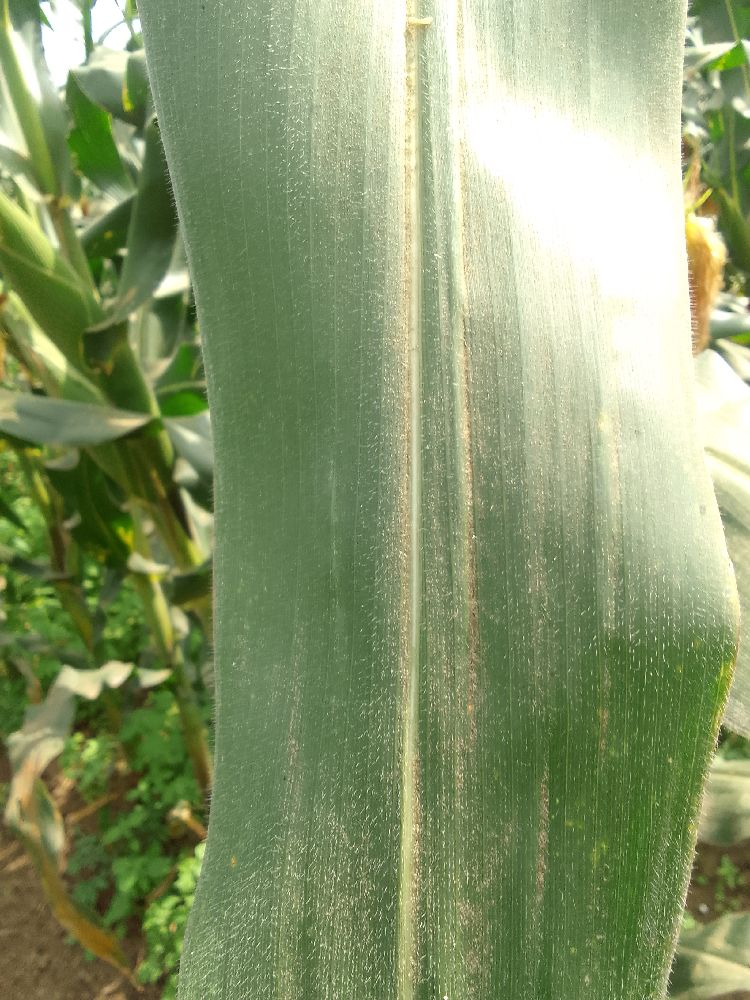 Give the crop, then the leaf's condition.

maize, healthy
